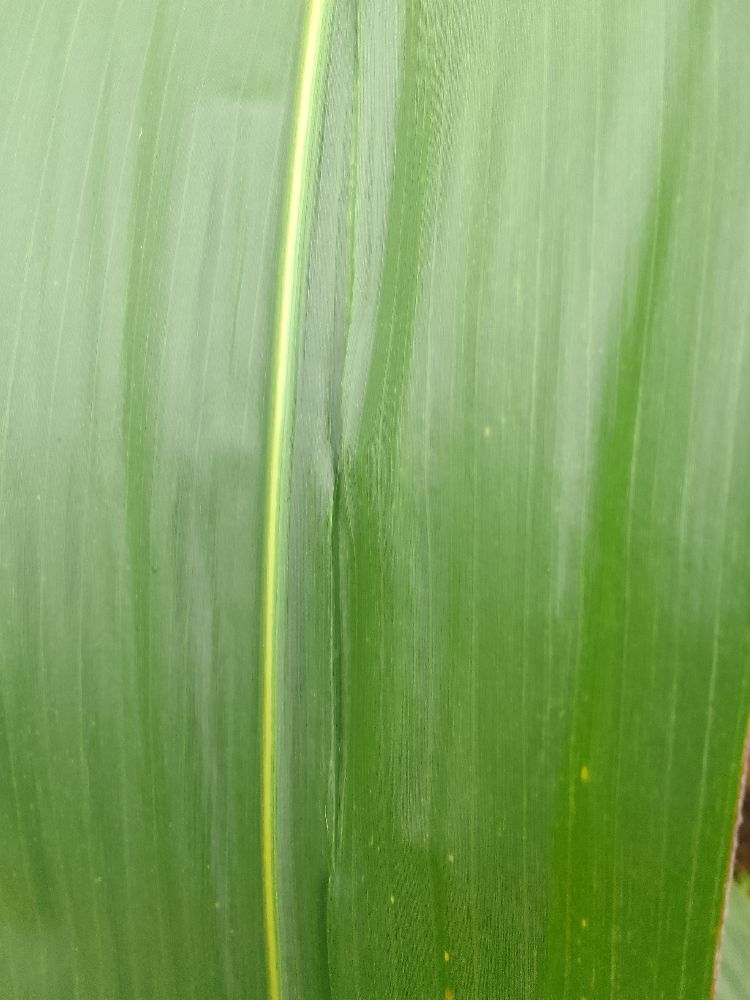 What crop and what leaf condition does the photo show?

maize, healthy
